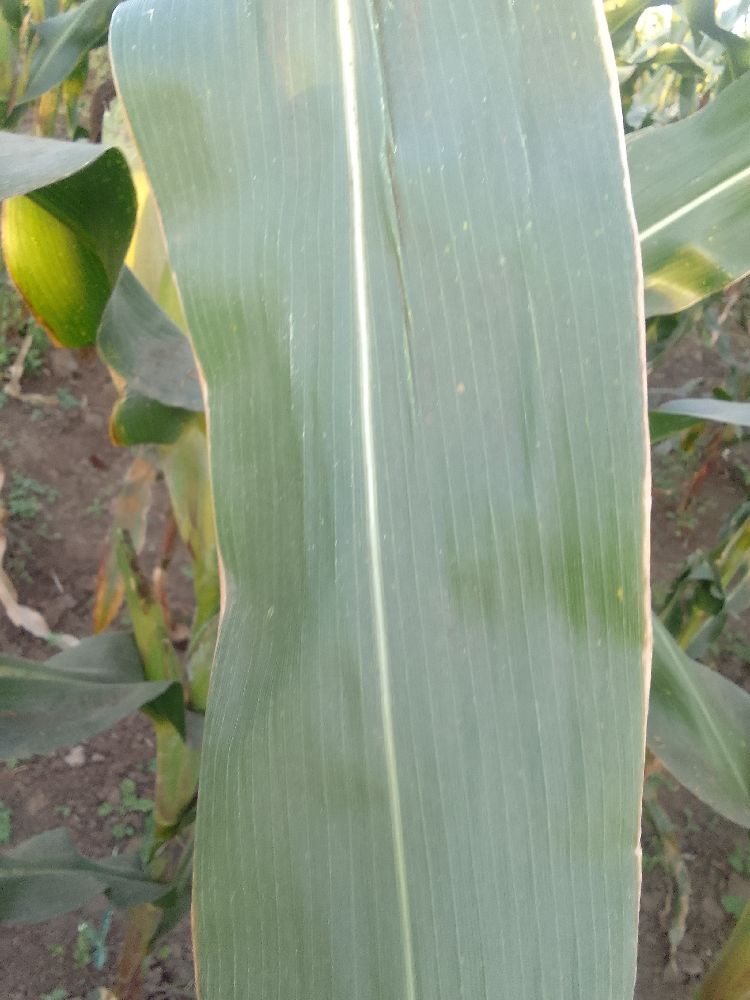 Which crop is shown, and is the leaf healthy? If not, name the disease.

maize, healthy
